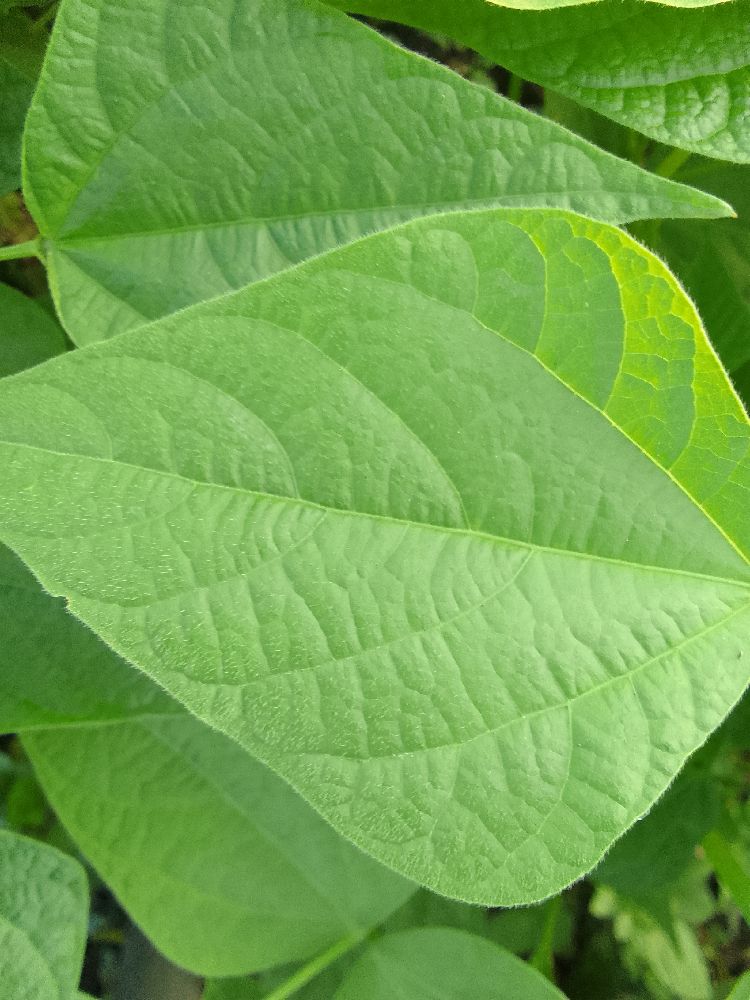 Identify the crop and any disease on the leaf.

common bean, healthy
